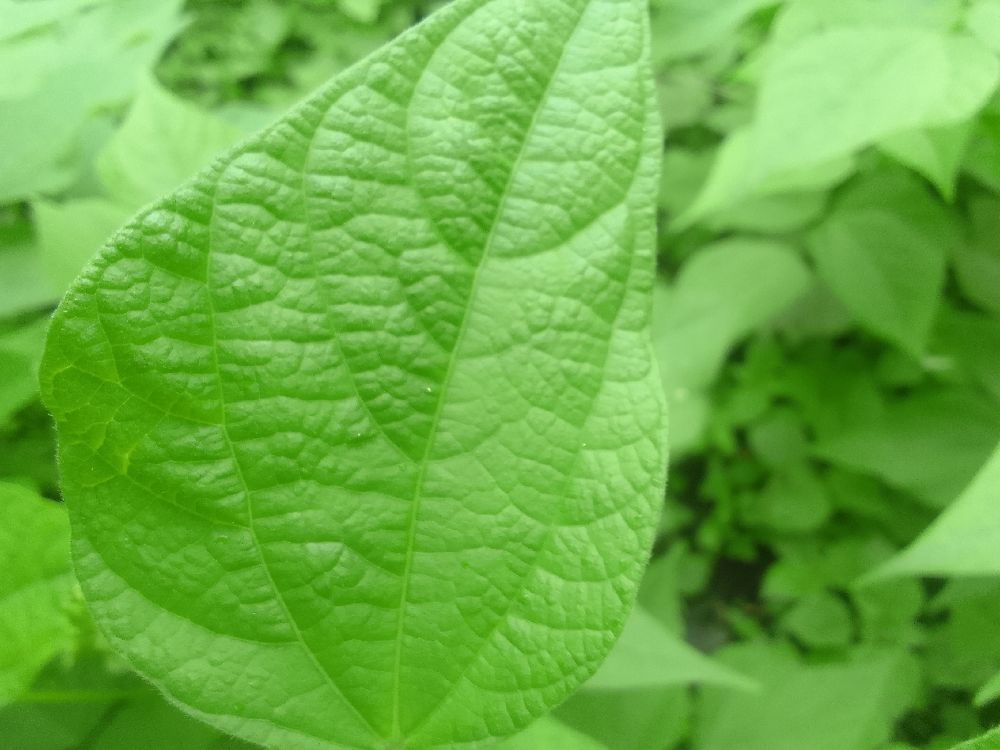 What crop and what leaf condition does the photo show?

common bean, healthy
